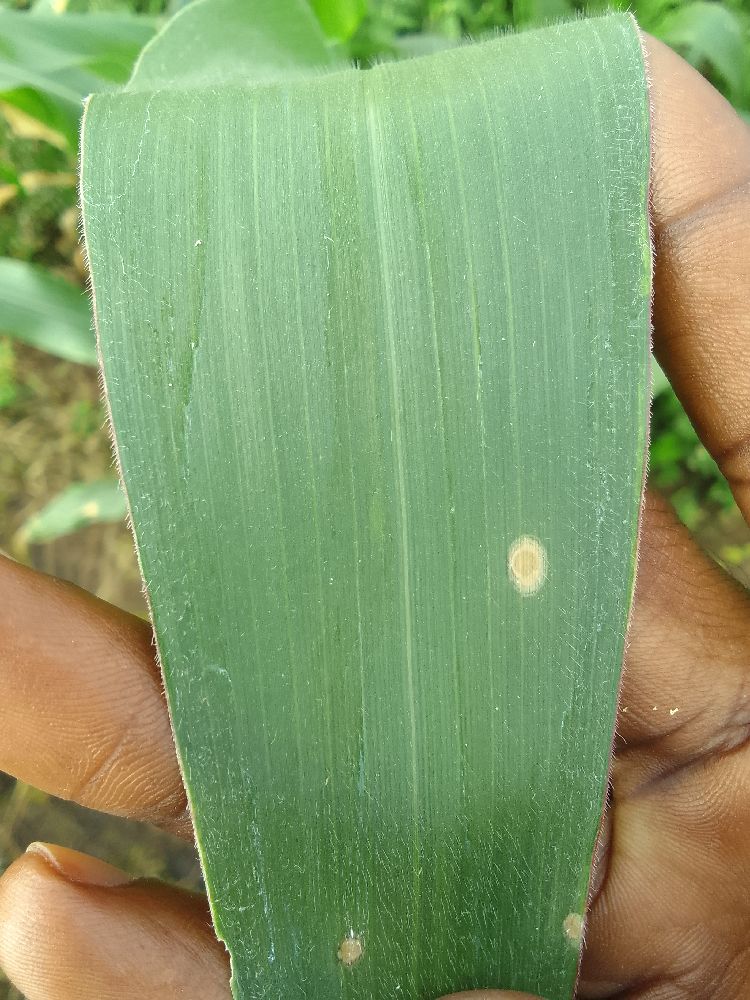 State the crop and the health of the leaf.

maize, healthy
